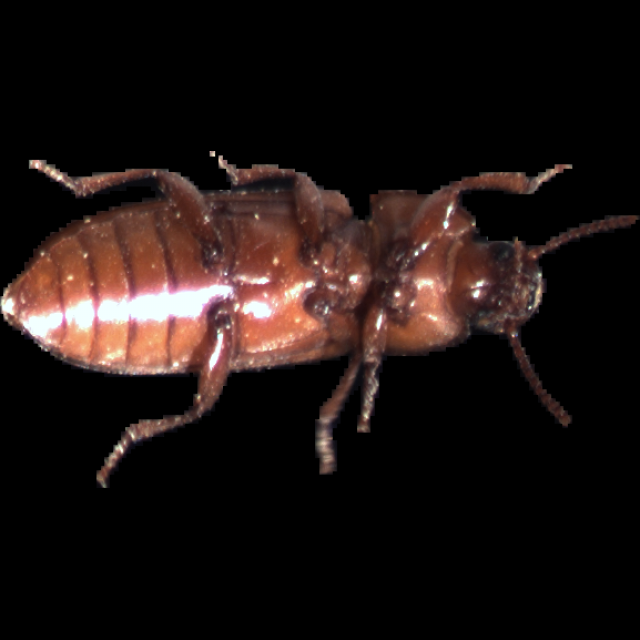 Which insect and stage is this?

mealworm beetle
